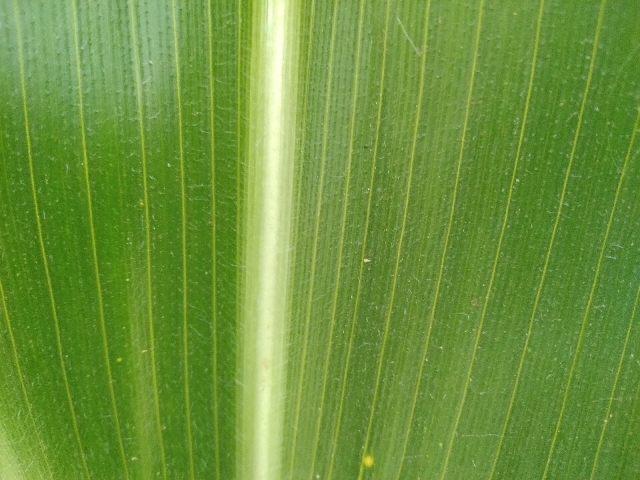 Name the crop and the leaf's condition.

maize, healthy
